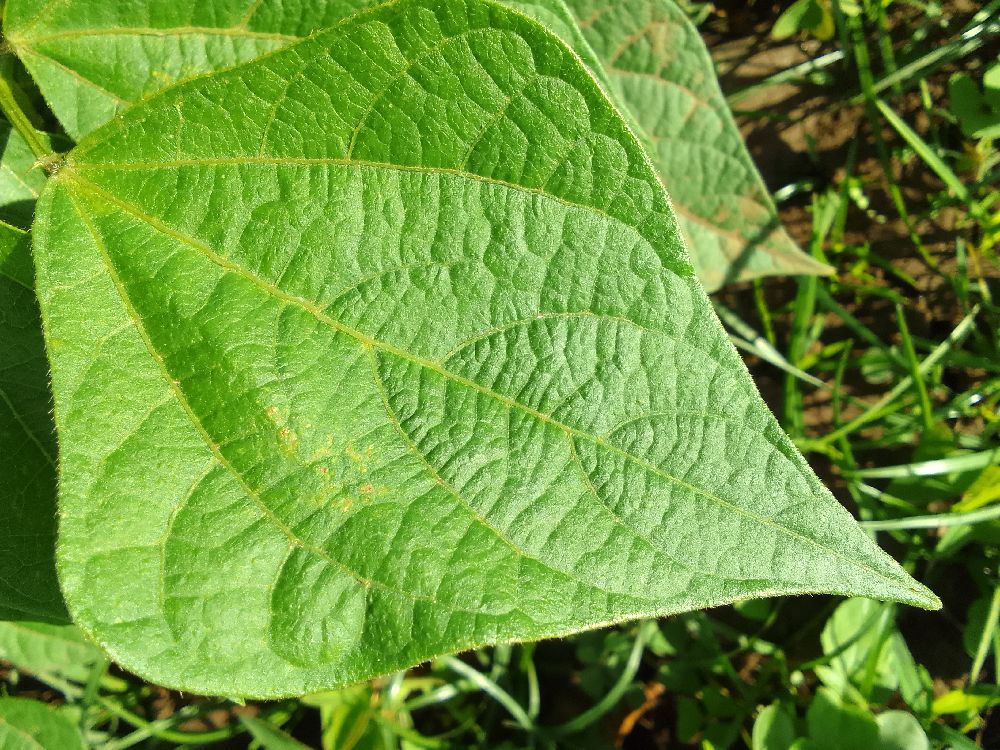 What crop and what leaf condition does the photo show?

common bean, healthy
